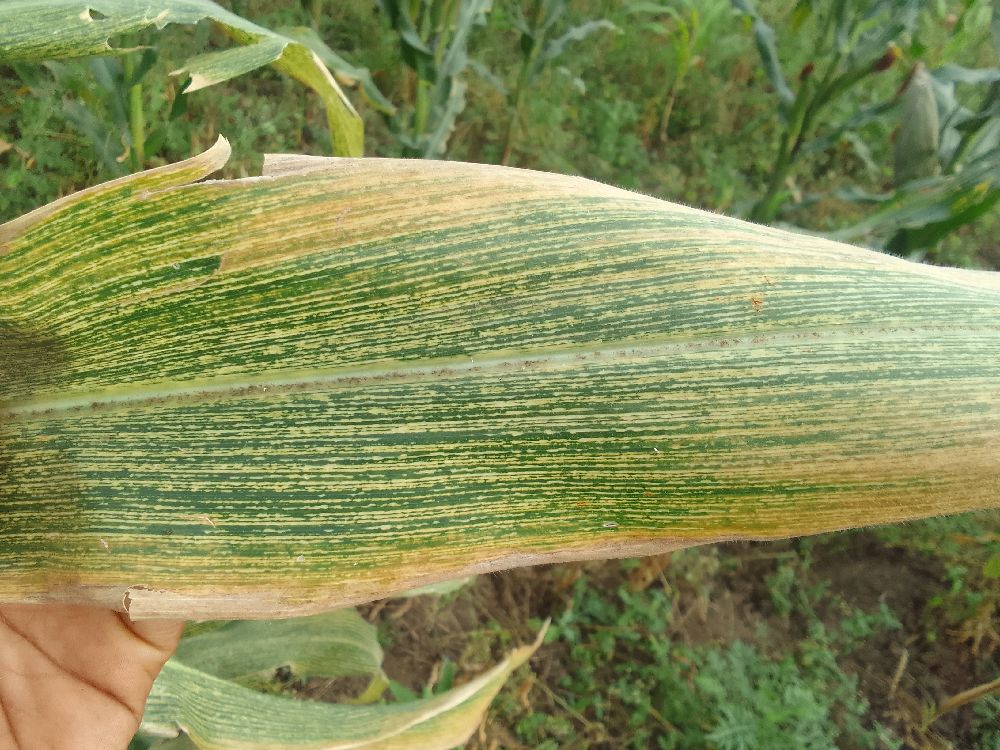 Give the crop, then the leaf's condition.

maize, maize streak virus
